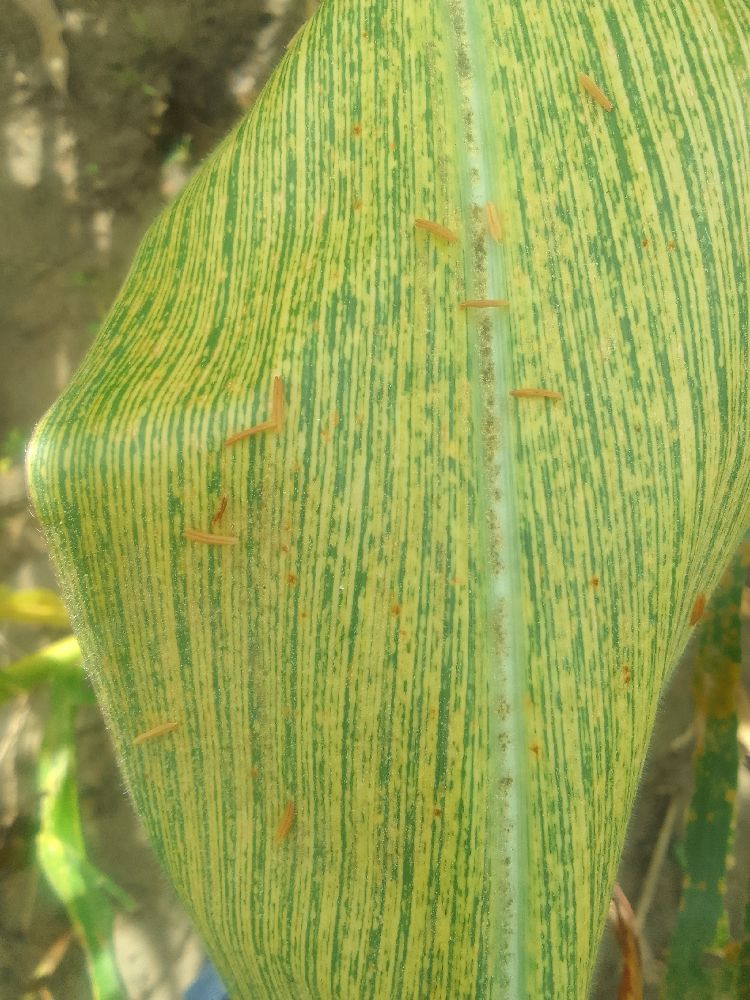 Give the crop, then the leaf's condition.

maize, maize streak virus
